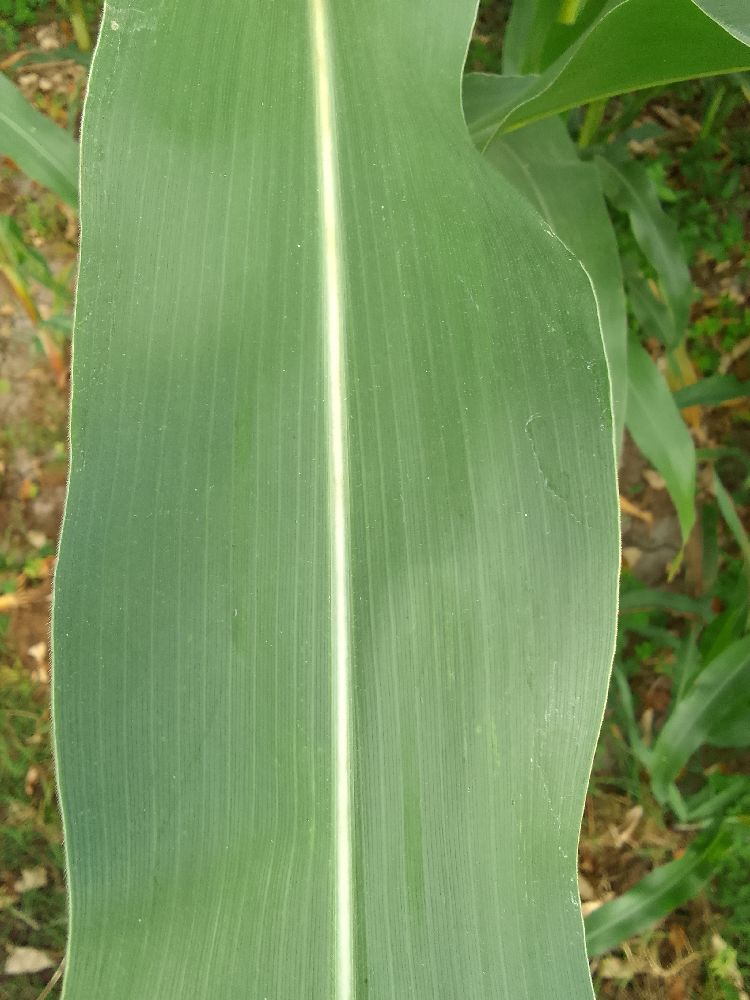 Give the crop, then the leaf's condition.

maize, healthy
